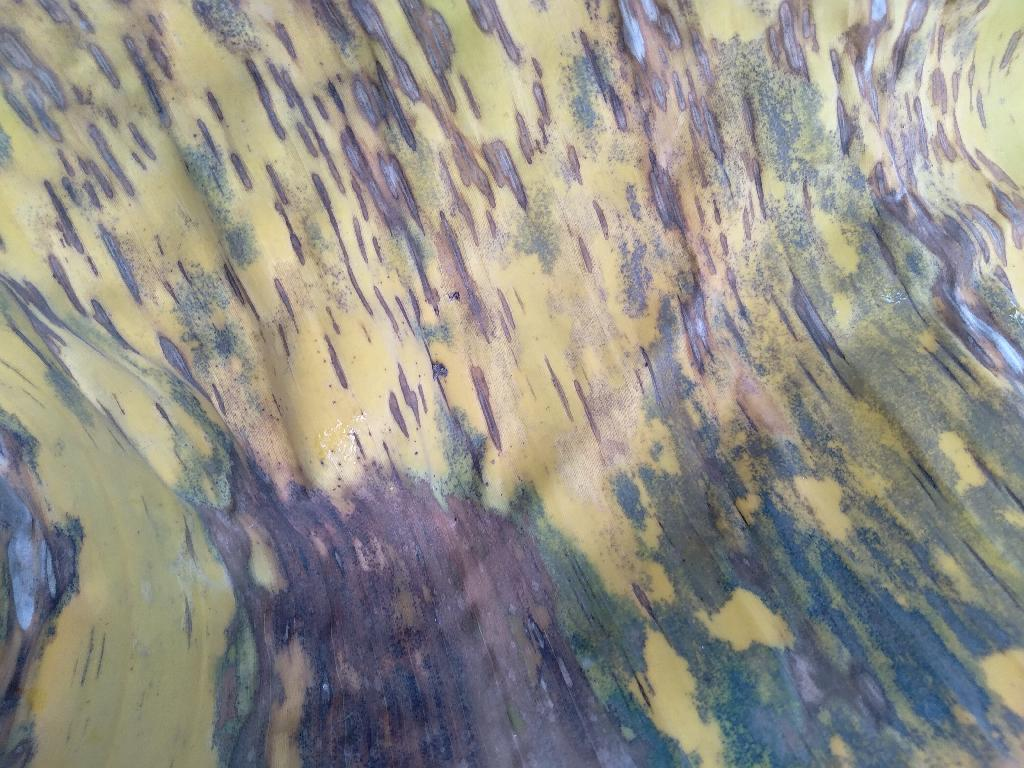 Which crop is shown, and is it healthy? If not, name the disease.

banana, black sigatoka
